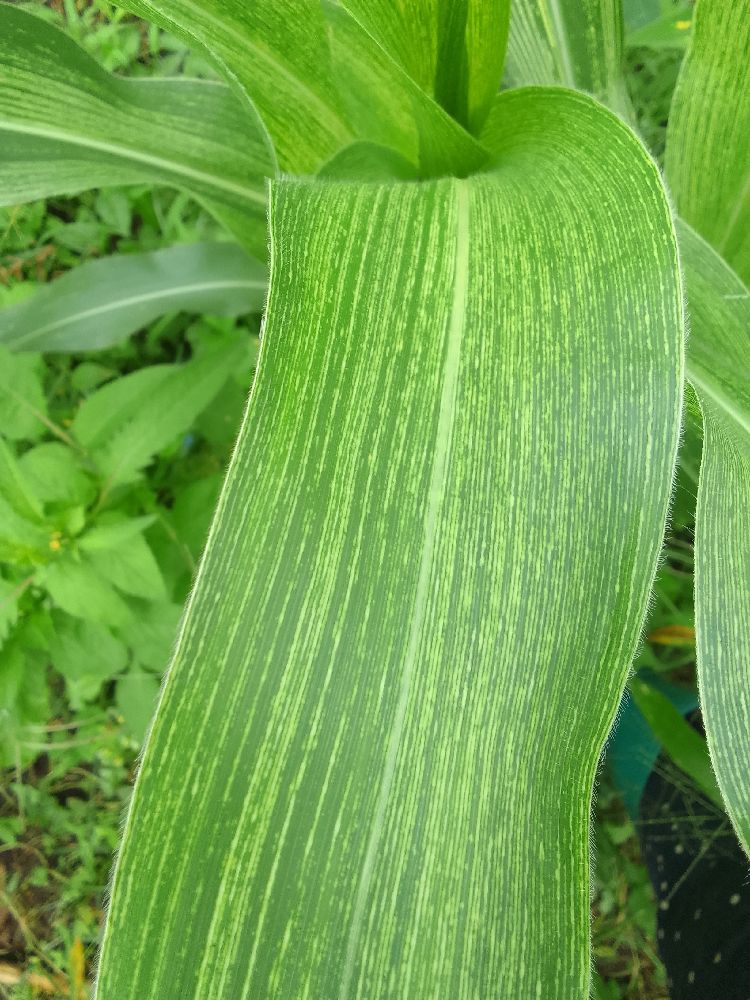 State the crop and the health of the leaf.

maize, maize streak virus
